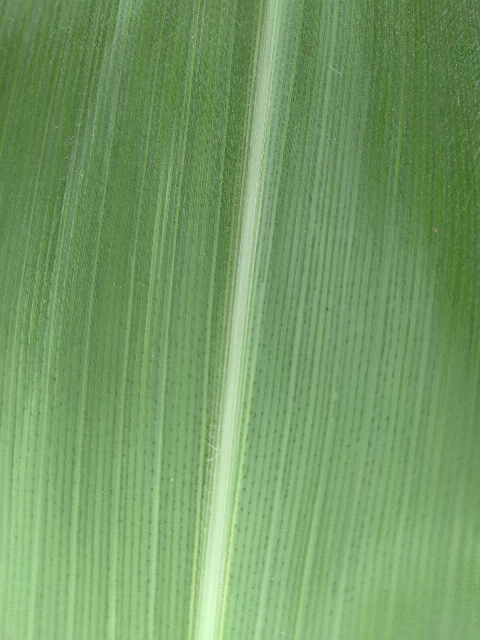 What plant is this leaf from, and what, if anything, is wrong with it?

maize, healthy
